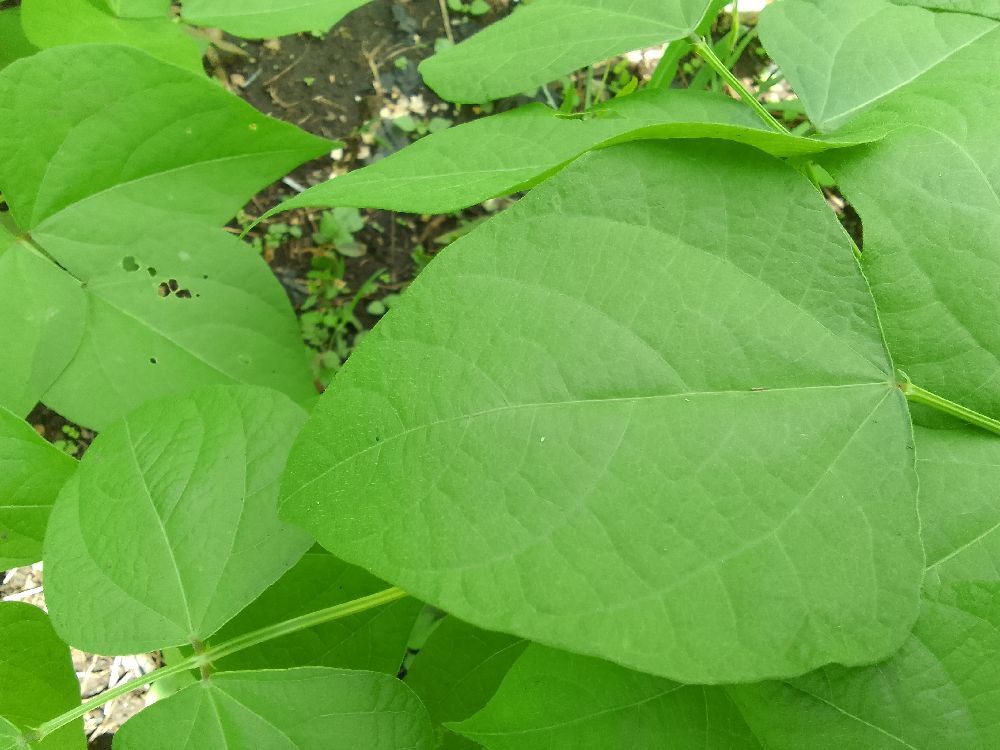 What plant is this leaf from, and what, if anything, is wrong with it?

common bean, healthy
